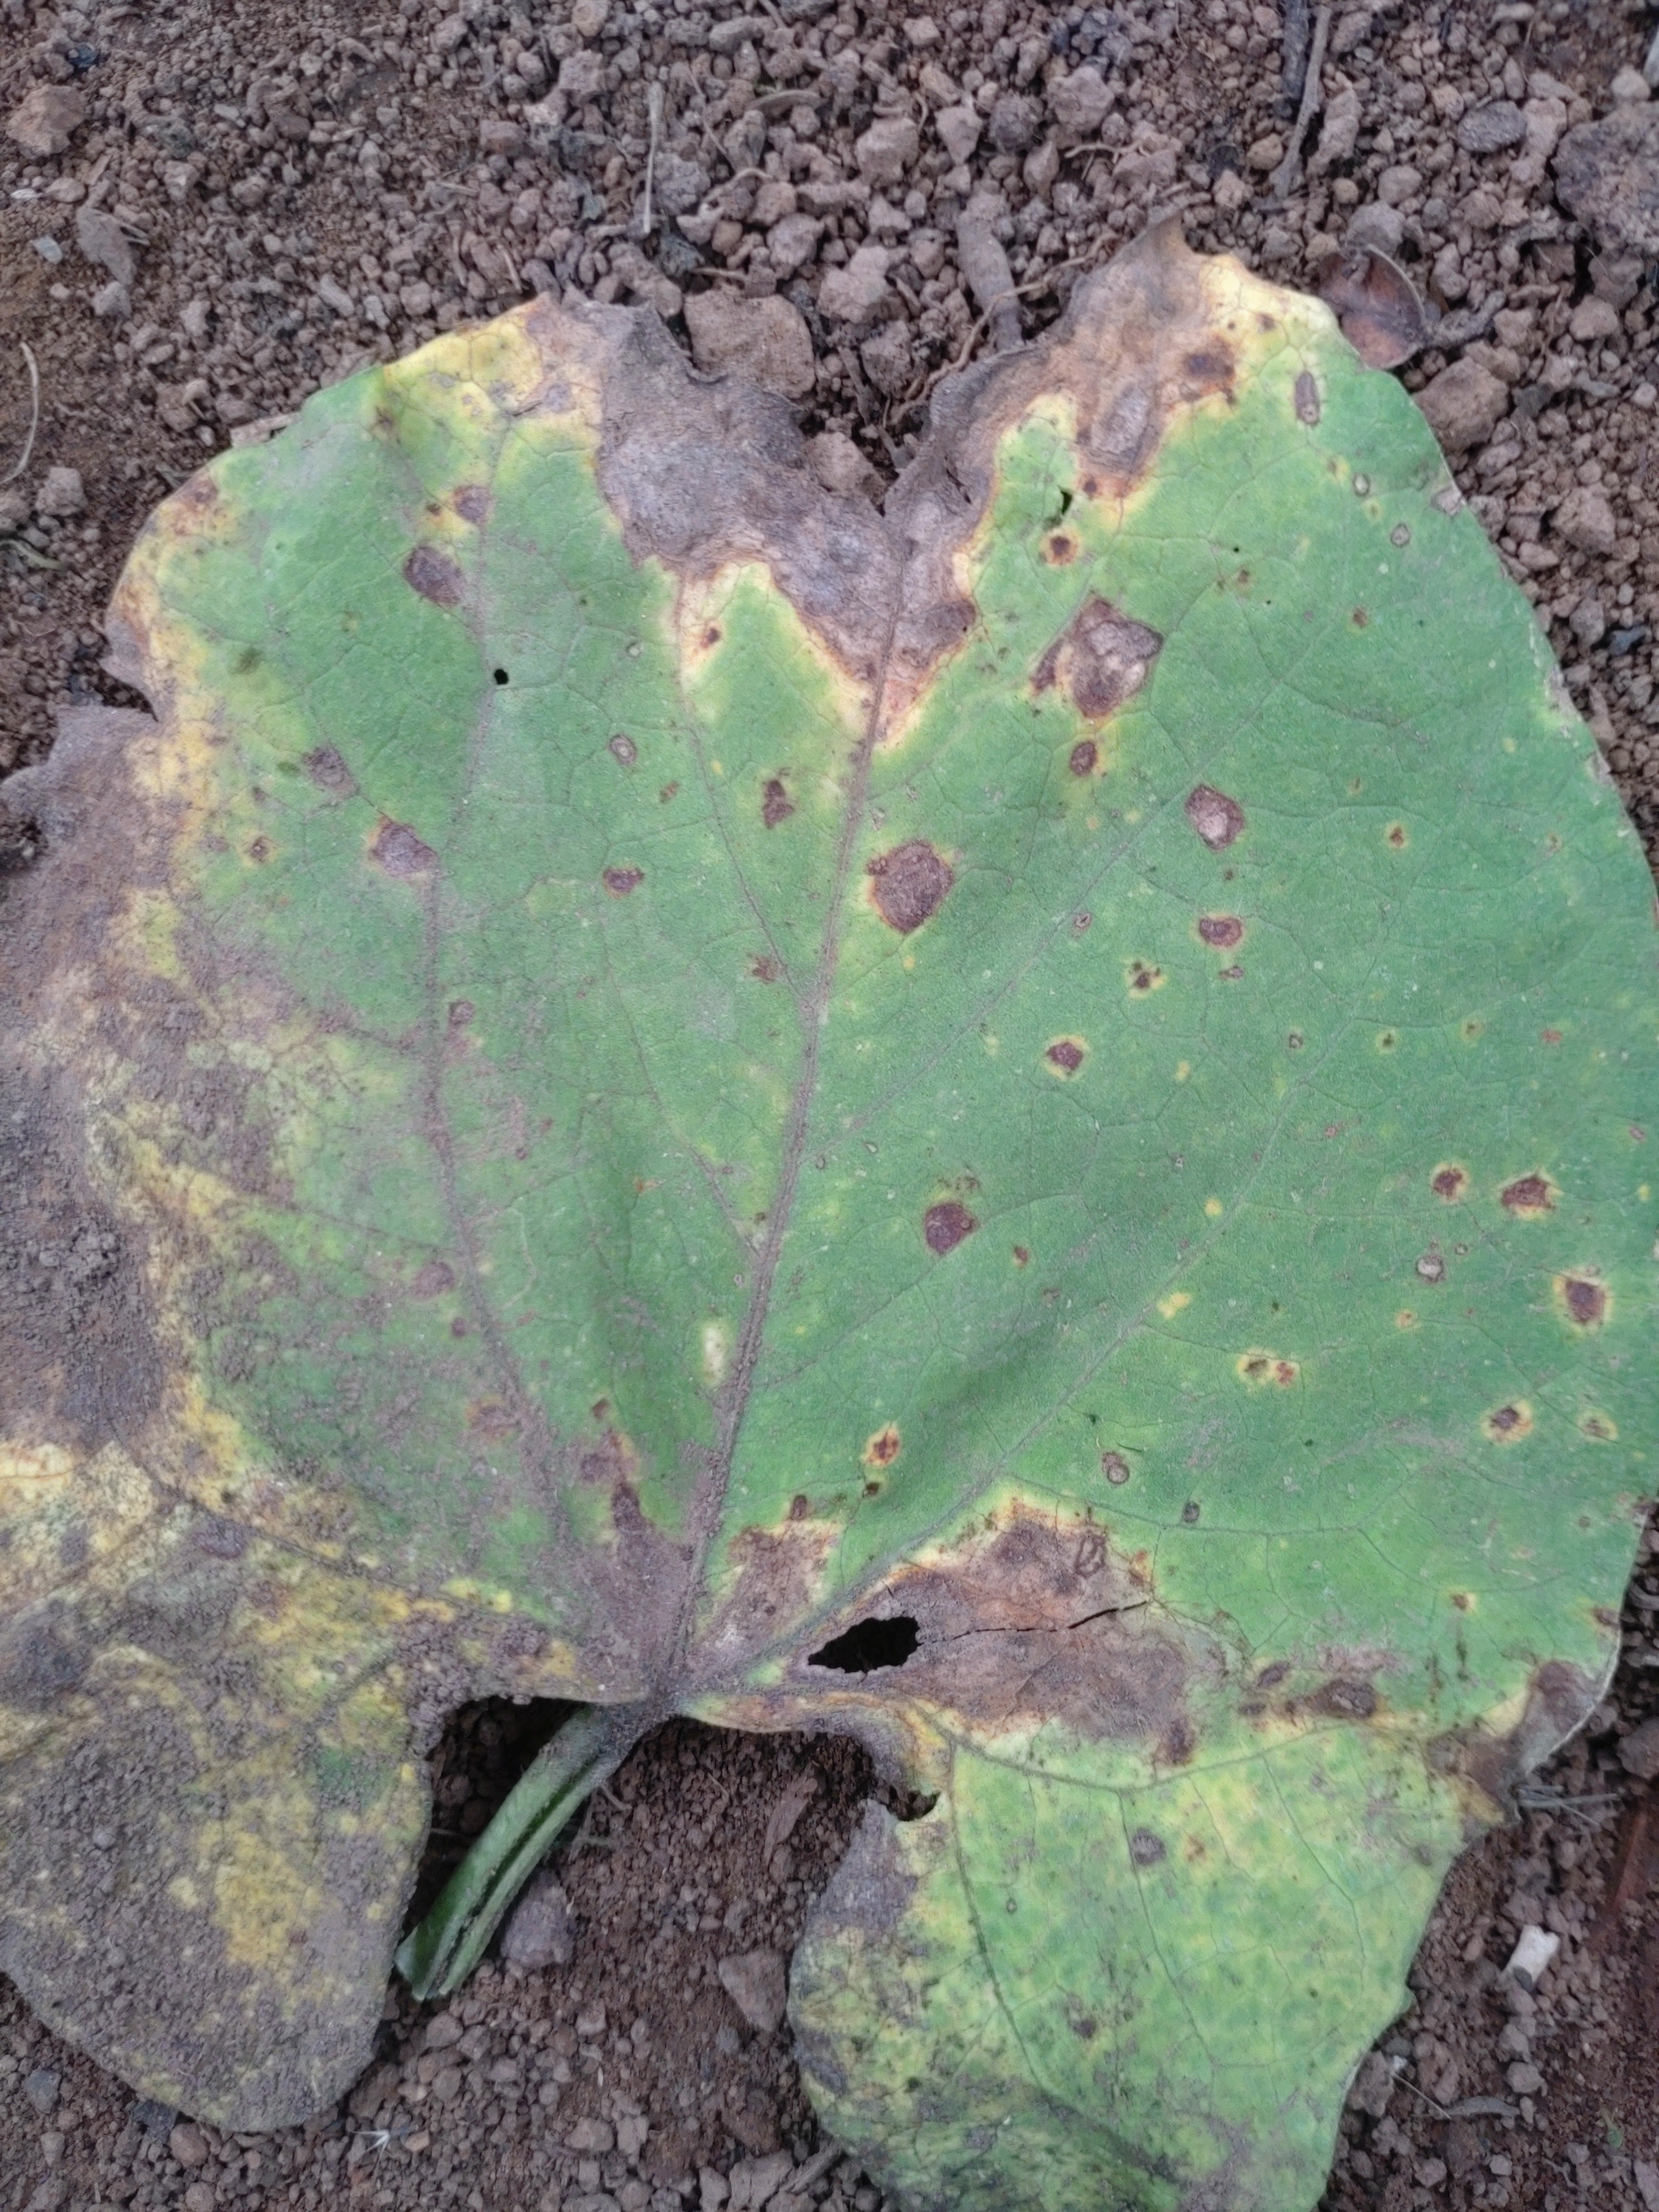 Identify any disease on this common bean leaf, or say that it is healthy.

anthracnose
